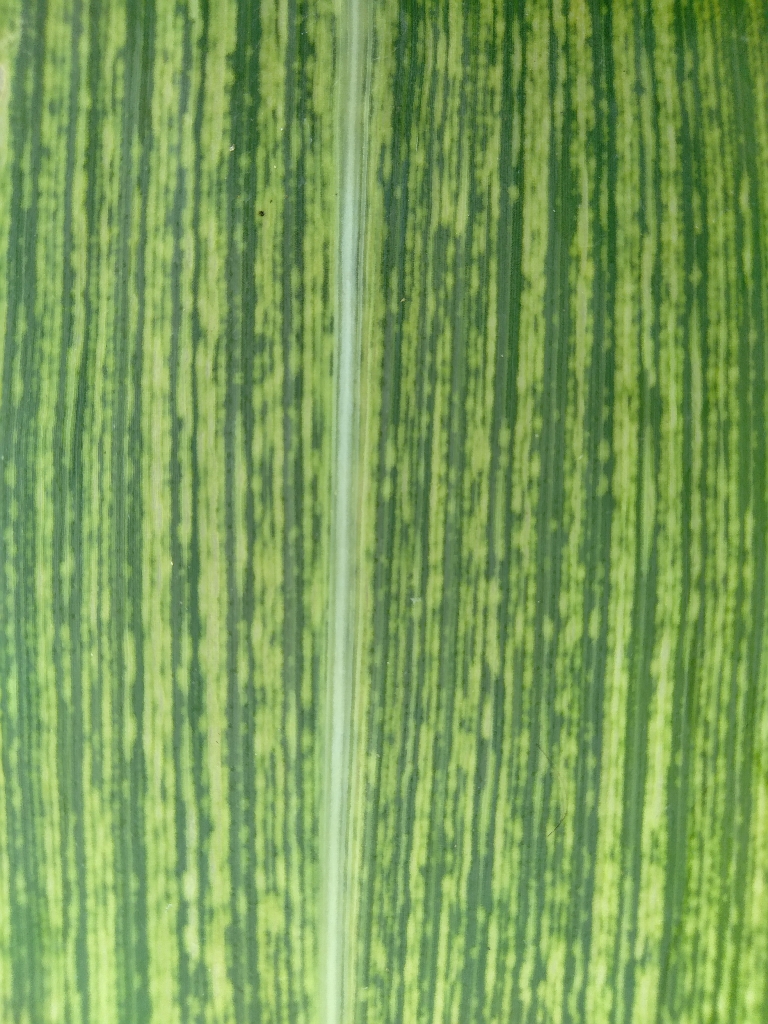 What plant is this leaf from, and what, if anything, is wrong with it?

maize, maize streak virus
